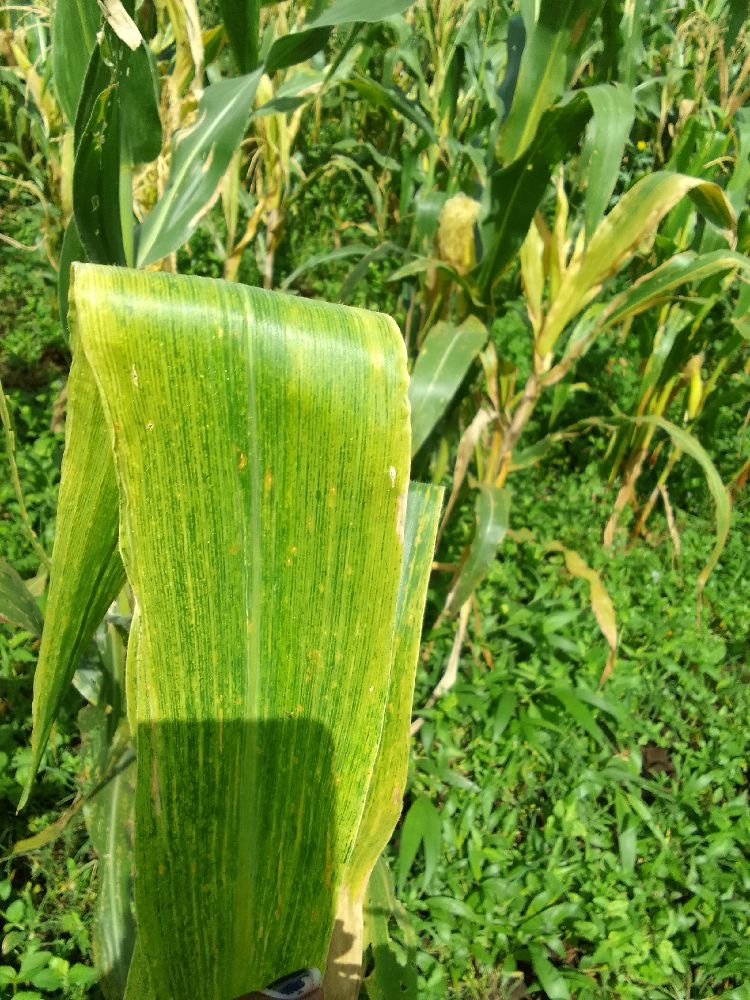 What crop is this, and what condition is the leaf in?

maize, maize lethal necrosis
